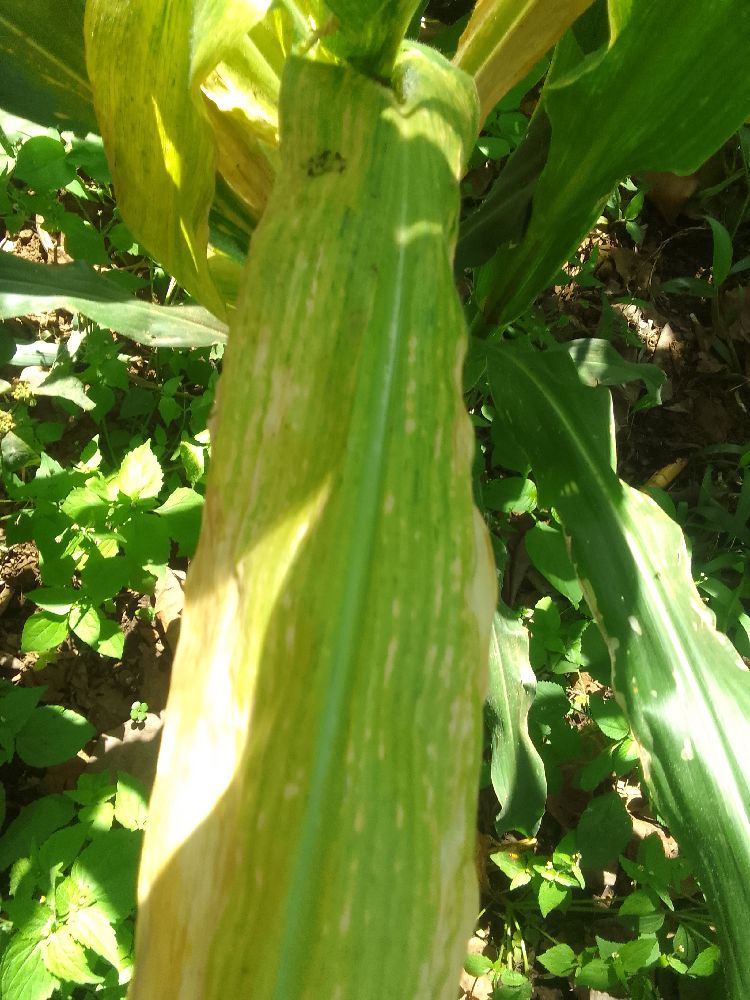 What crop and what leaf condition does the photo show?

maize, maize lethal necrosis
